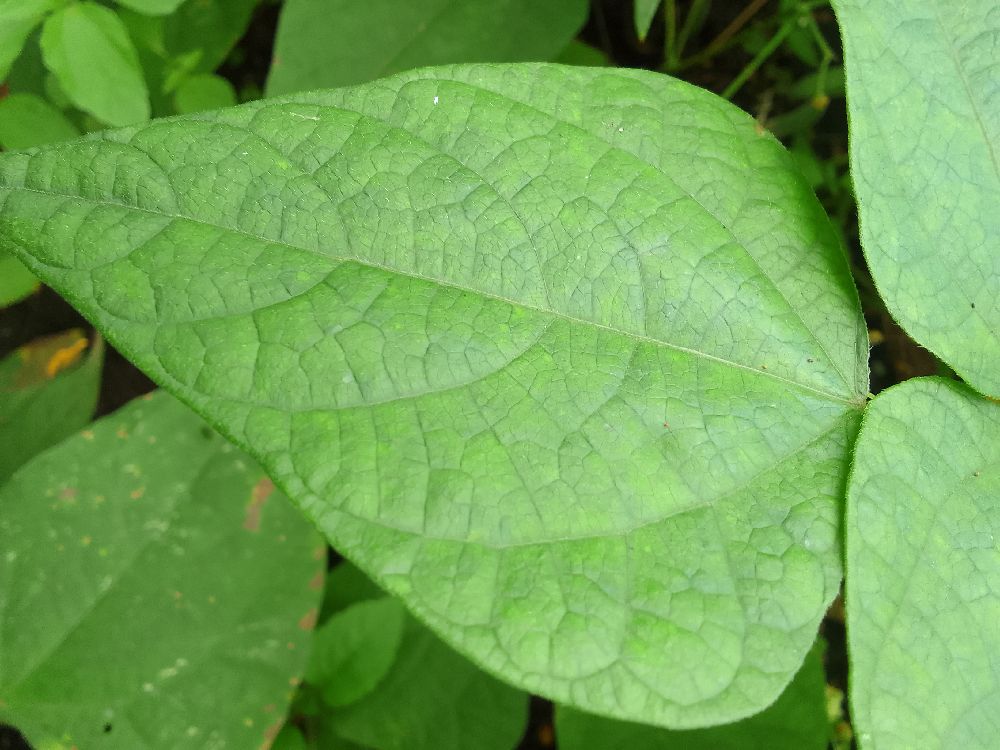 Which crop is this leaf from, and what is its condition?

common bean, healthy
